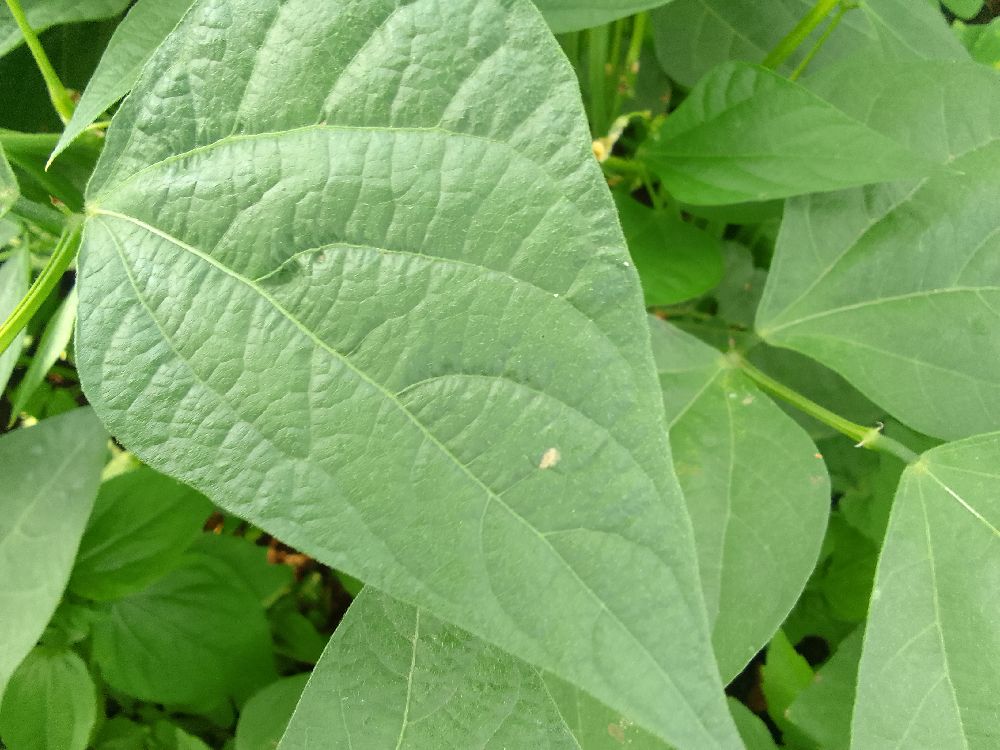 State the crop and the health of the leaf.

common bean, healthy
